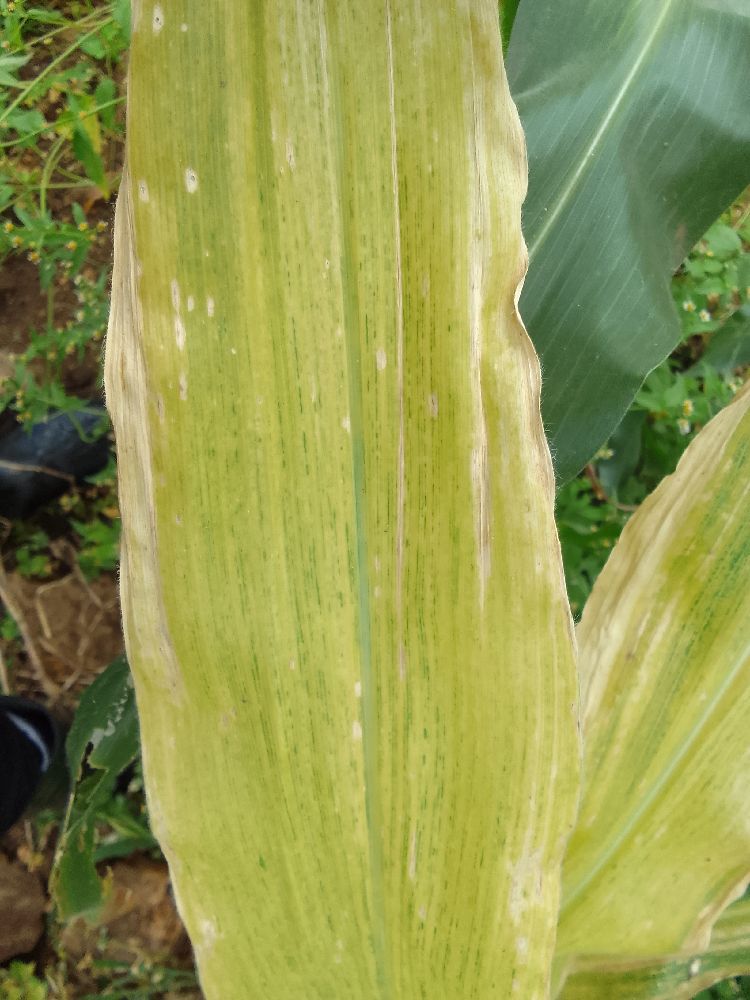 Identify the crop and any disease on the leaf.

maize, maize lethal necrosis
